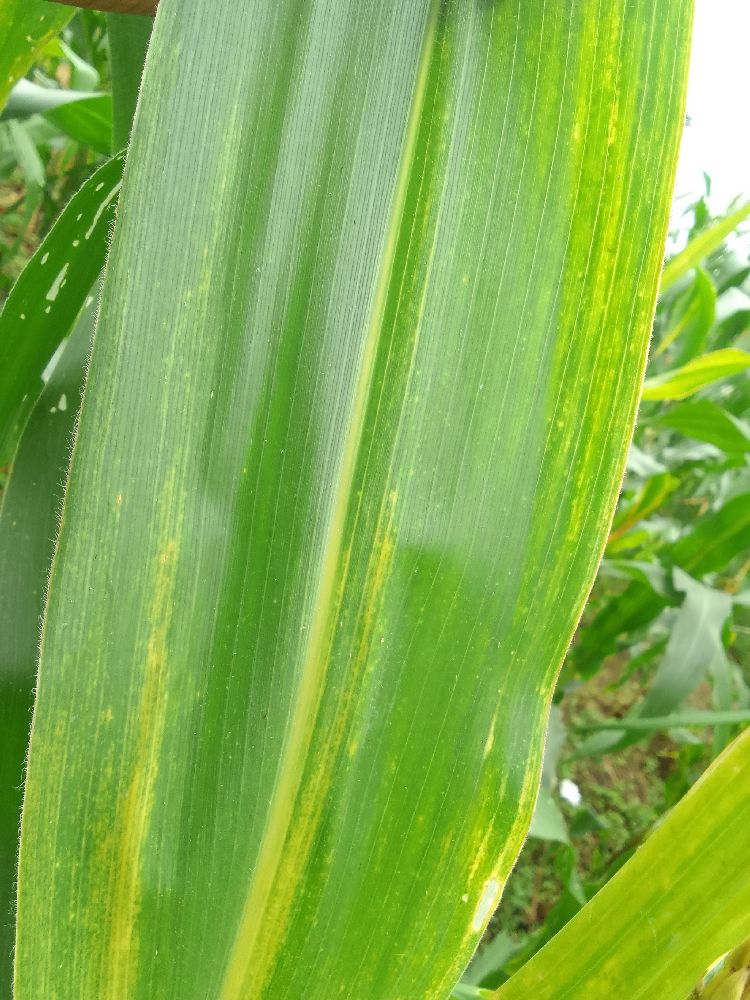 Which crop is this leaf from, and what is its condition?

maize, maize lethal necrosis
